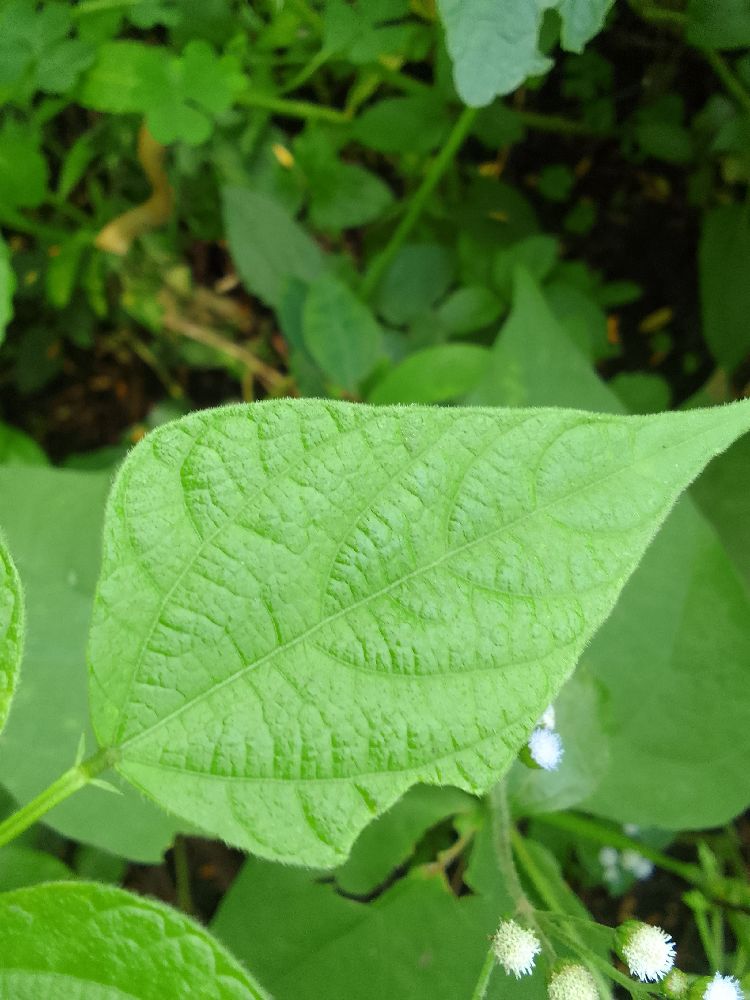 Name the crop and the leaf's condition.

common bean, healthy
